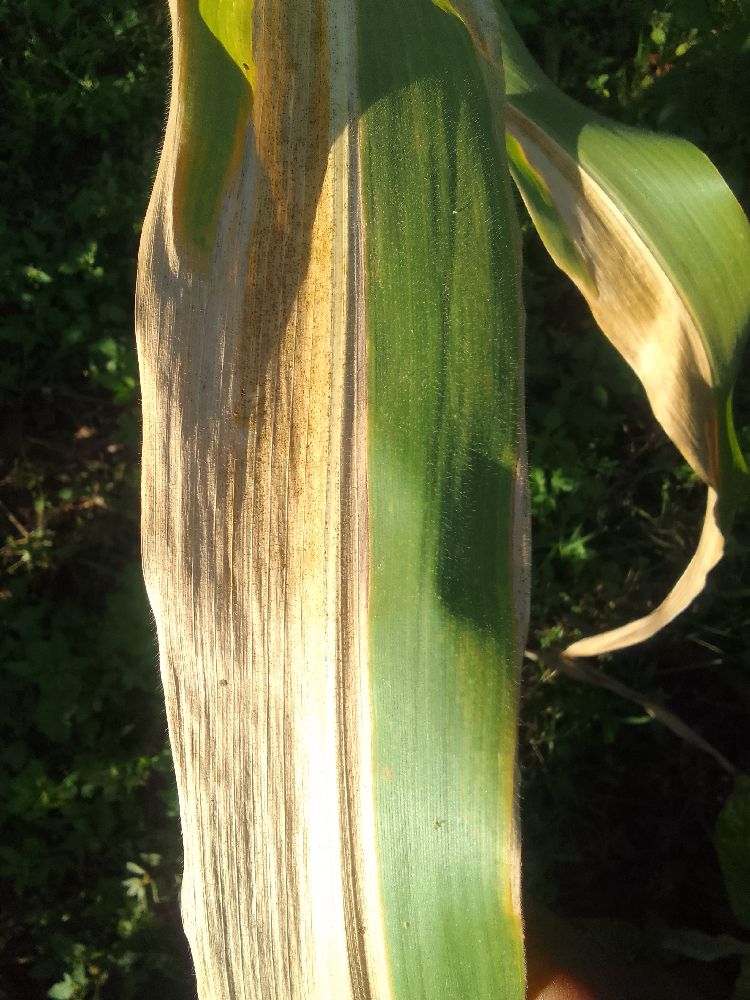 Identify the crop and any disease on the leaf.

maize, maize lethal necrosis
